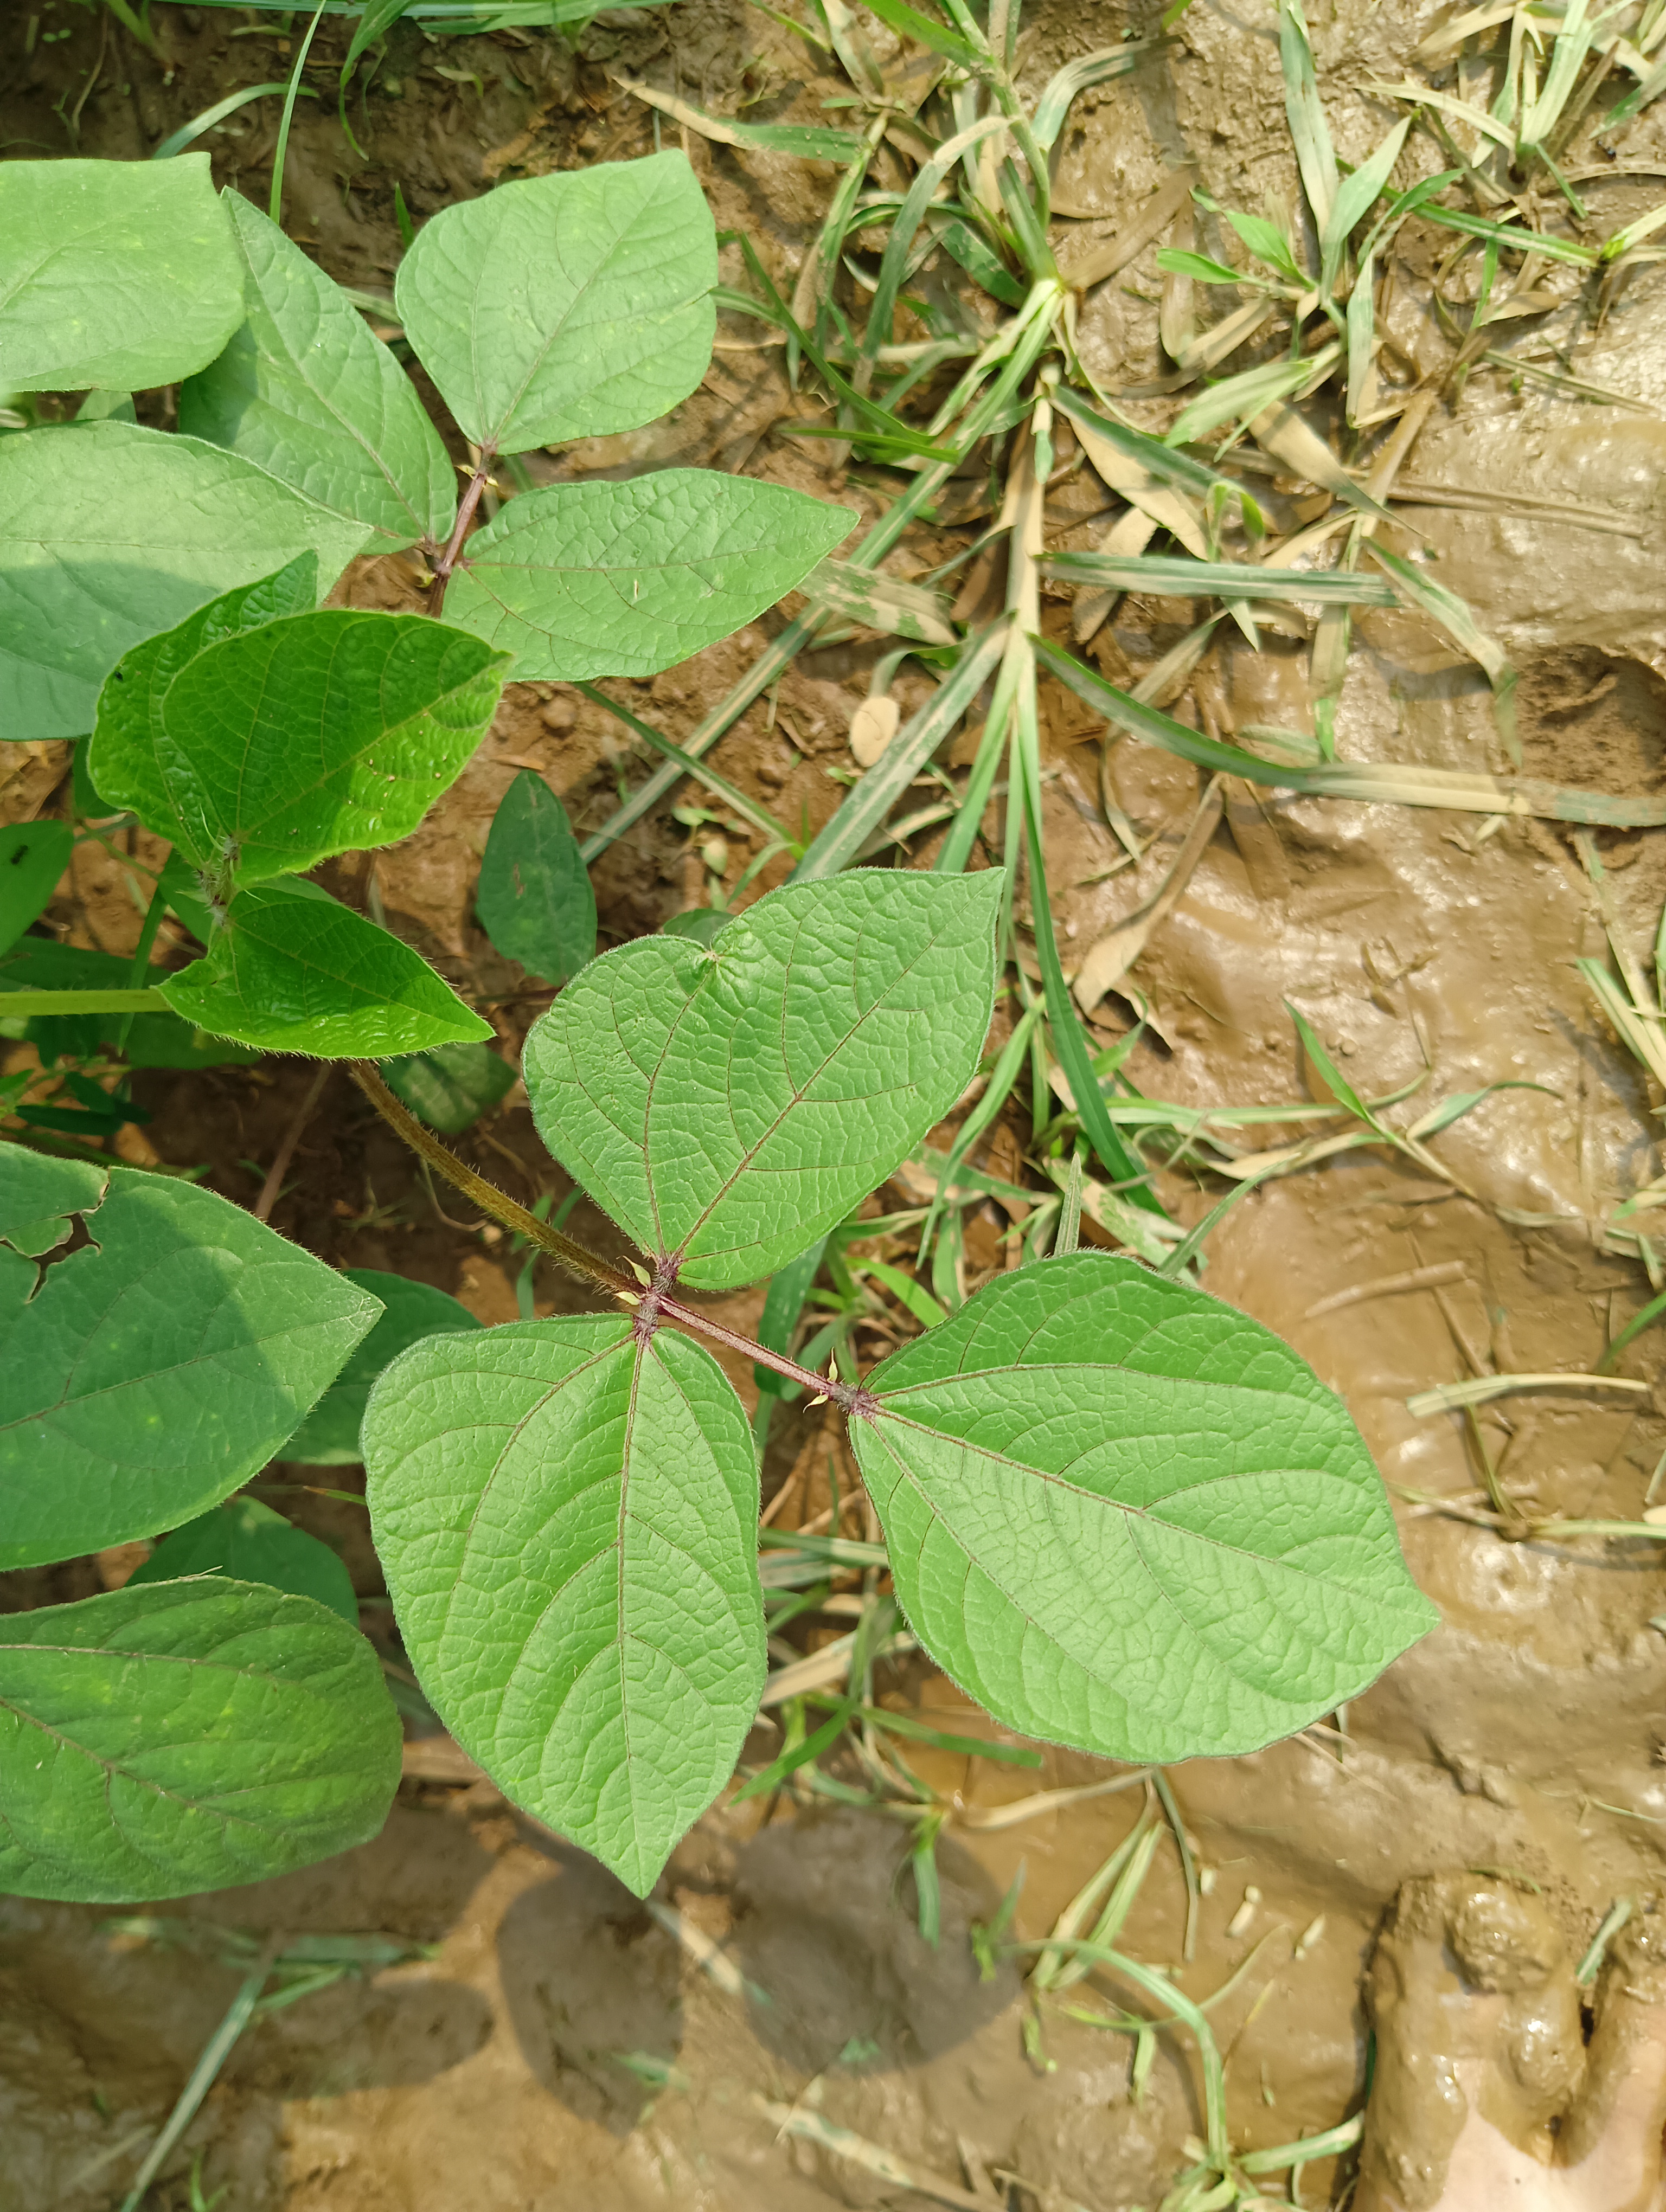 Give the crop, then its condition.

mungbean, healthy
